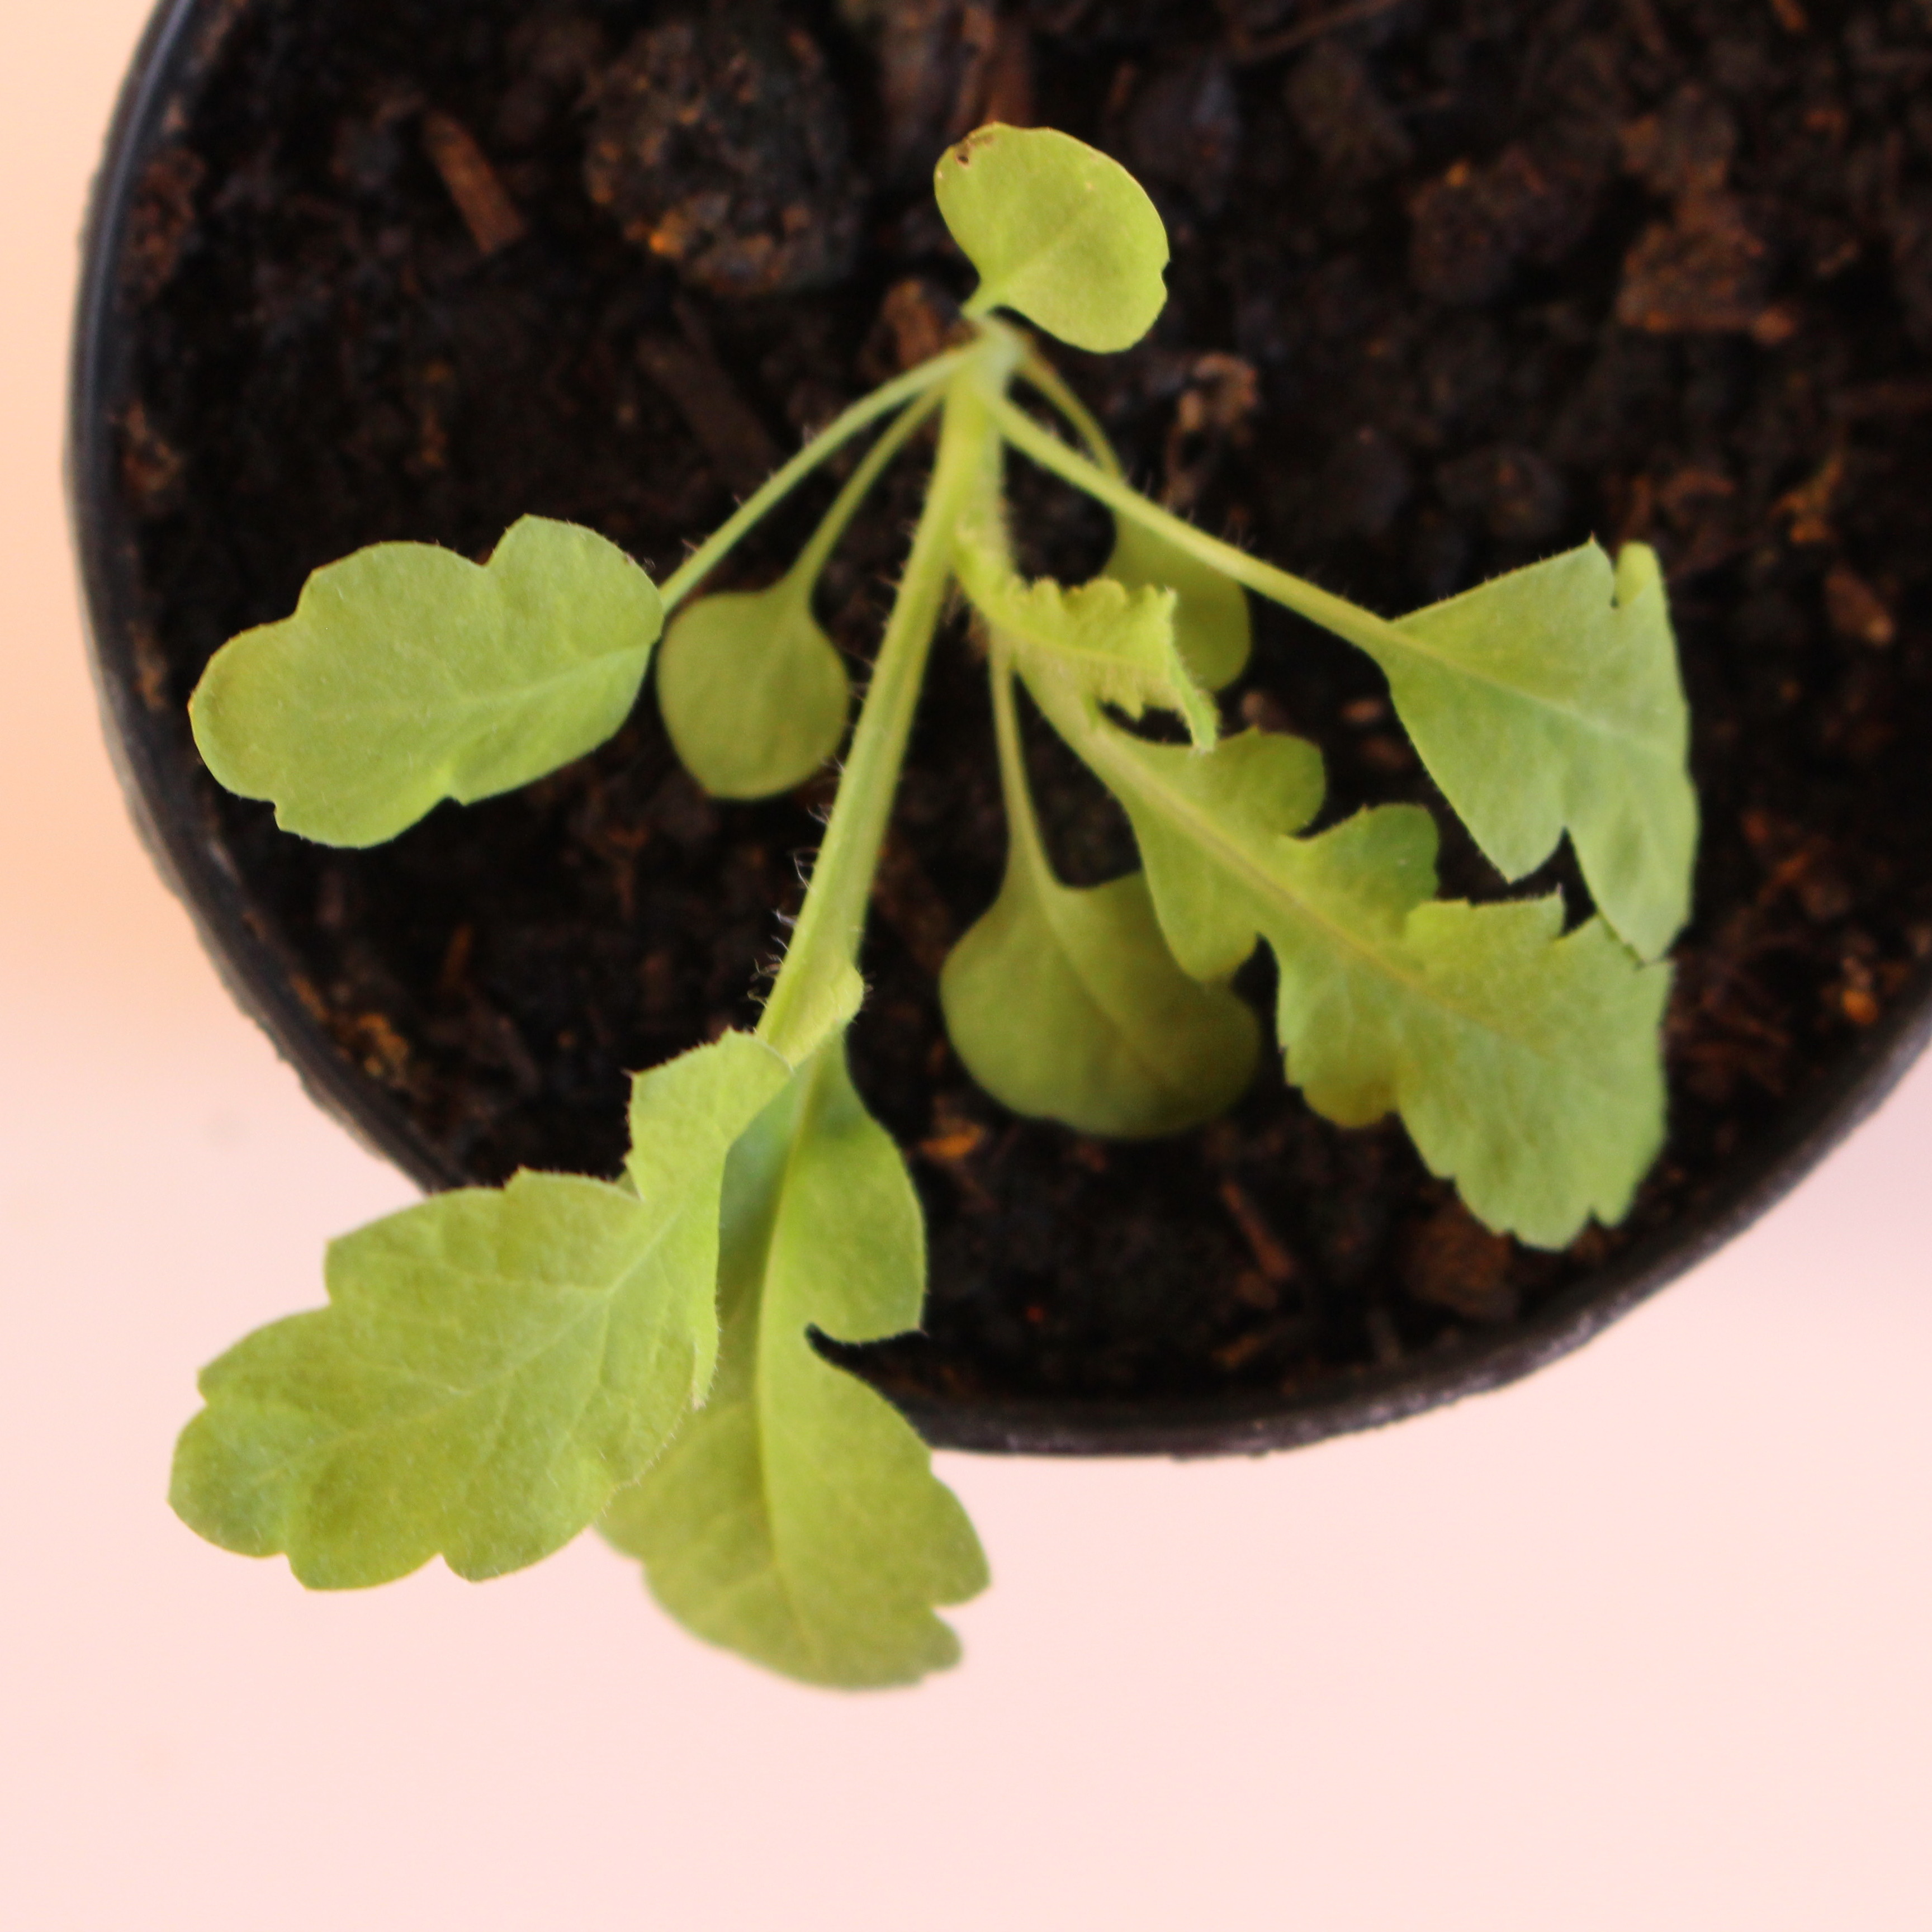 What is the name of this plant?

Papaver rhoeas
